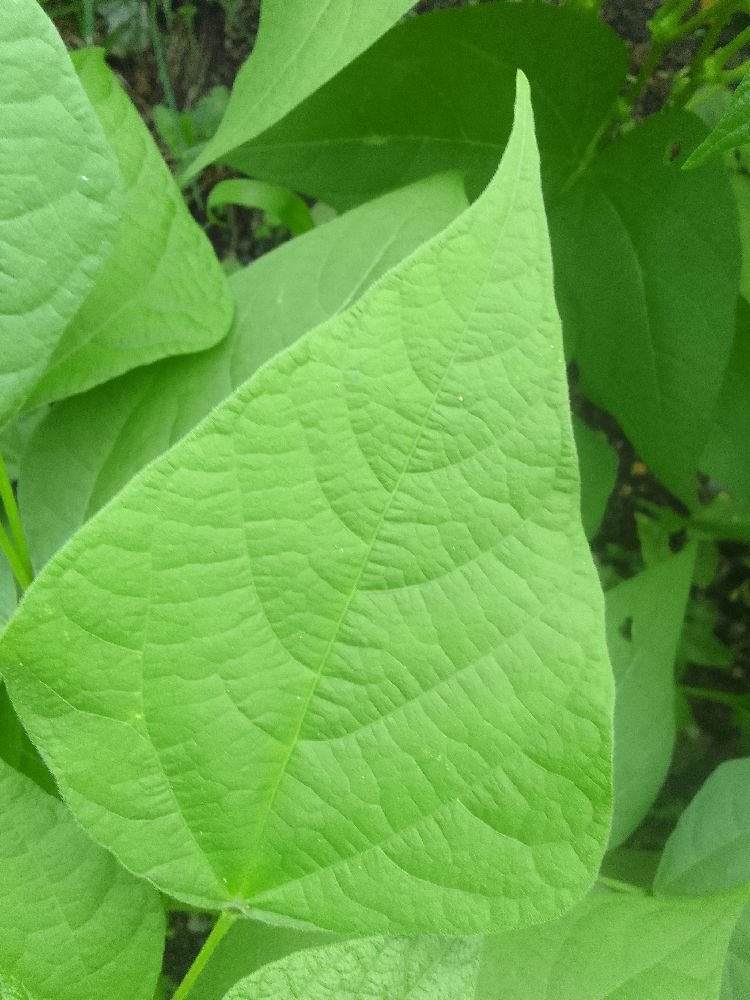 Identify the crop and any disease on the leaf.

common bean, healthy
